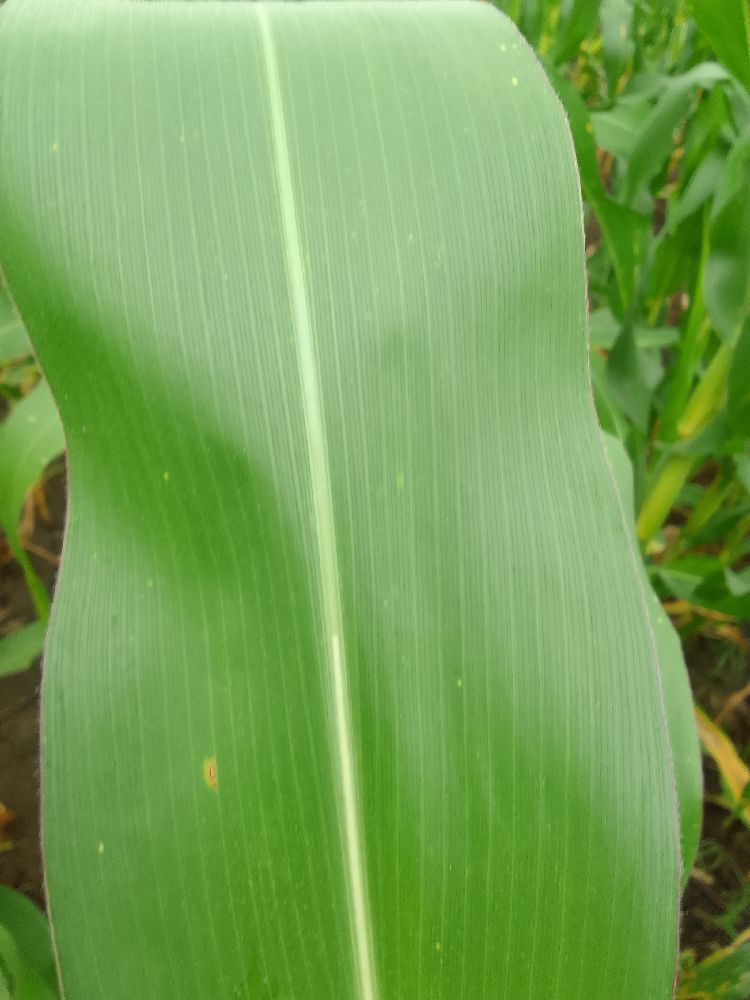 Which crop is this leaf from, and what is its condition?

maize, healthy
